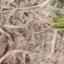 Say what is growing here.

grass
